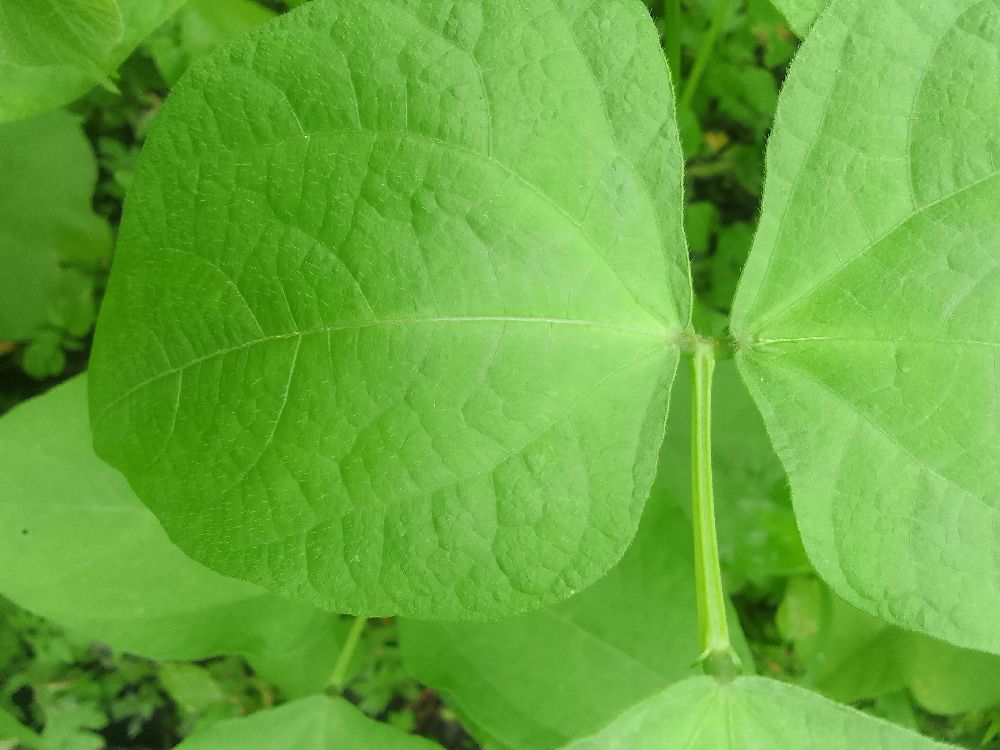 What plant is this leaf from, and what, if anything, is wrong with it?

common bean, healthy
